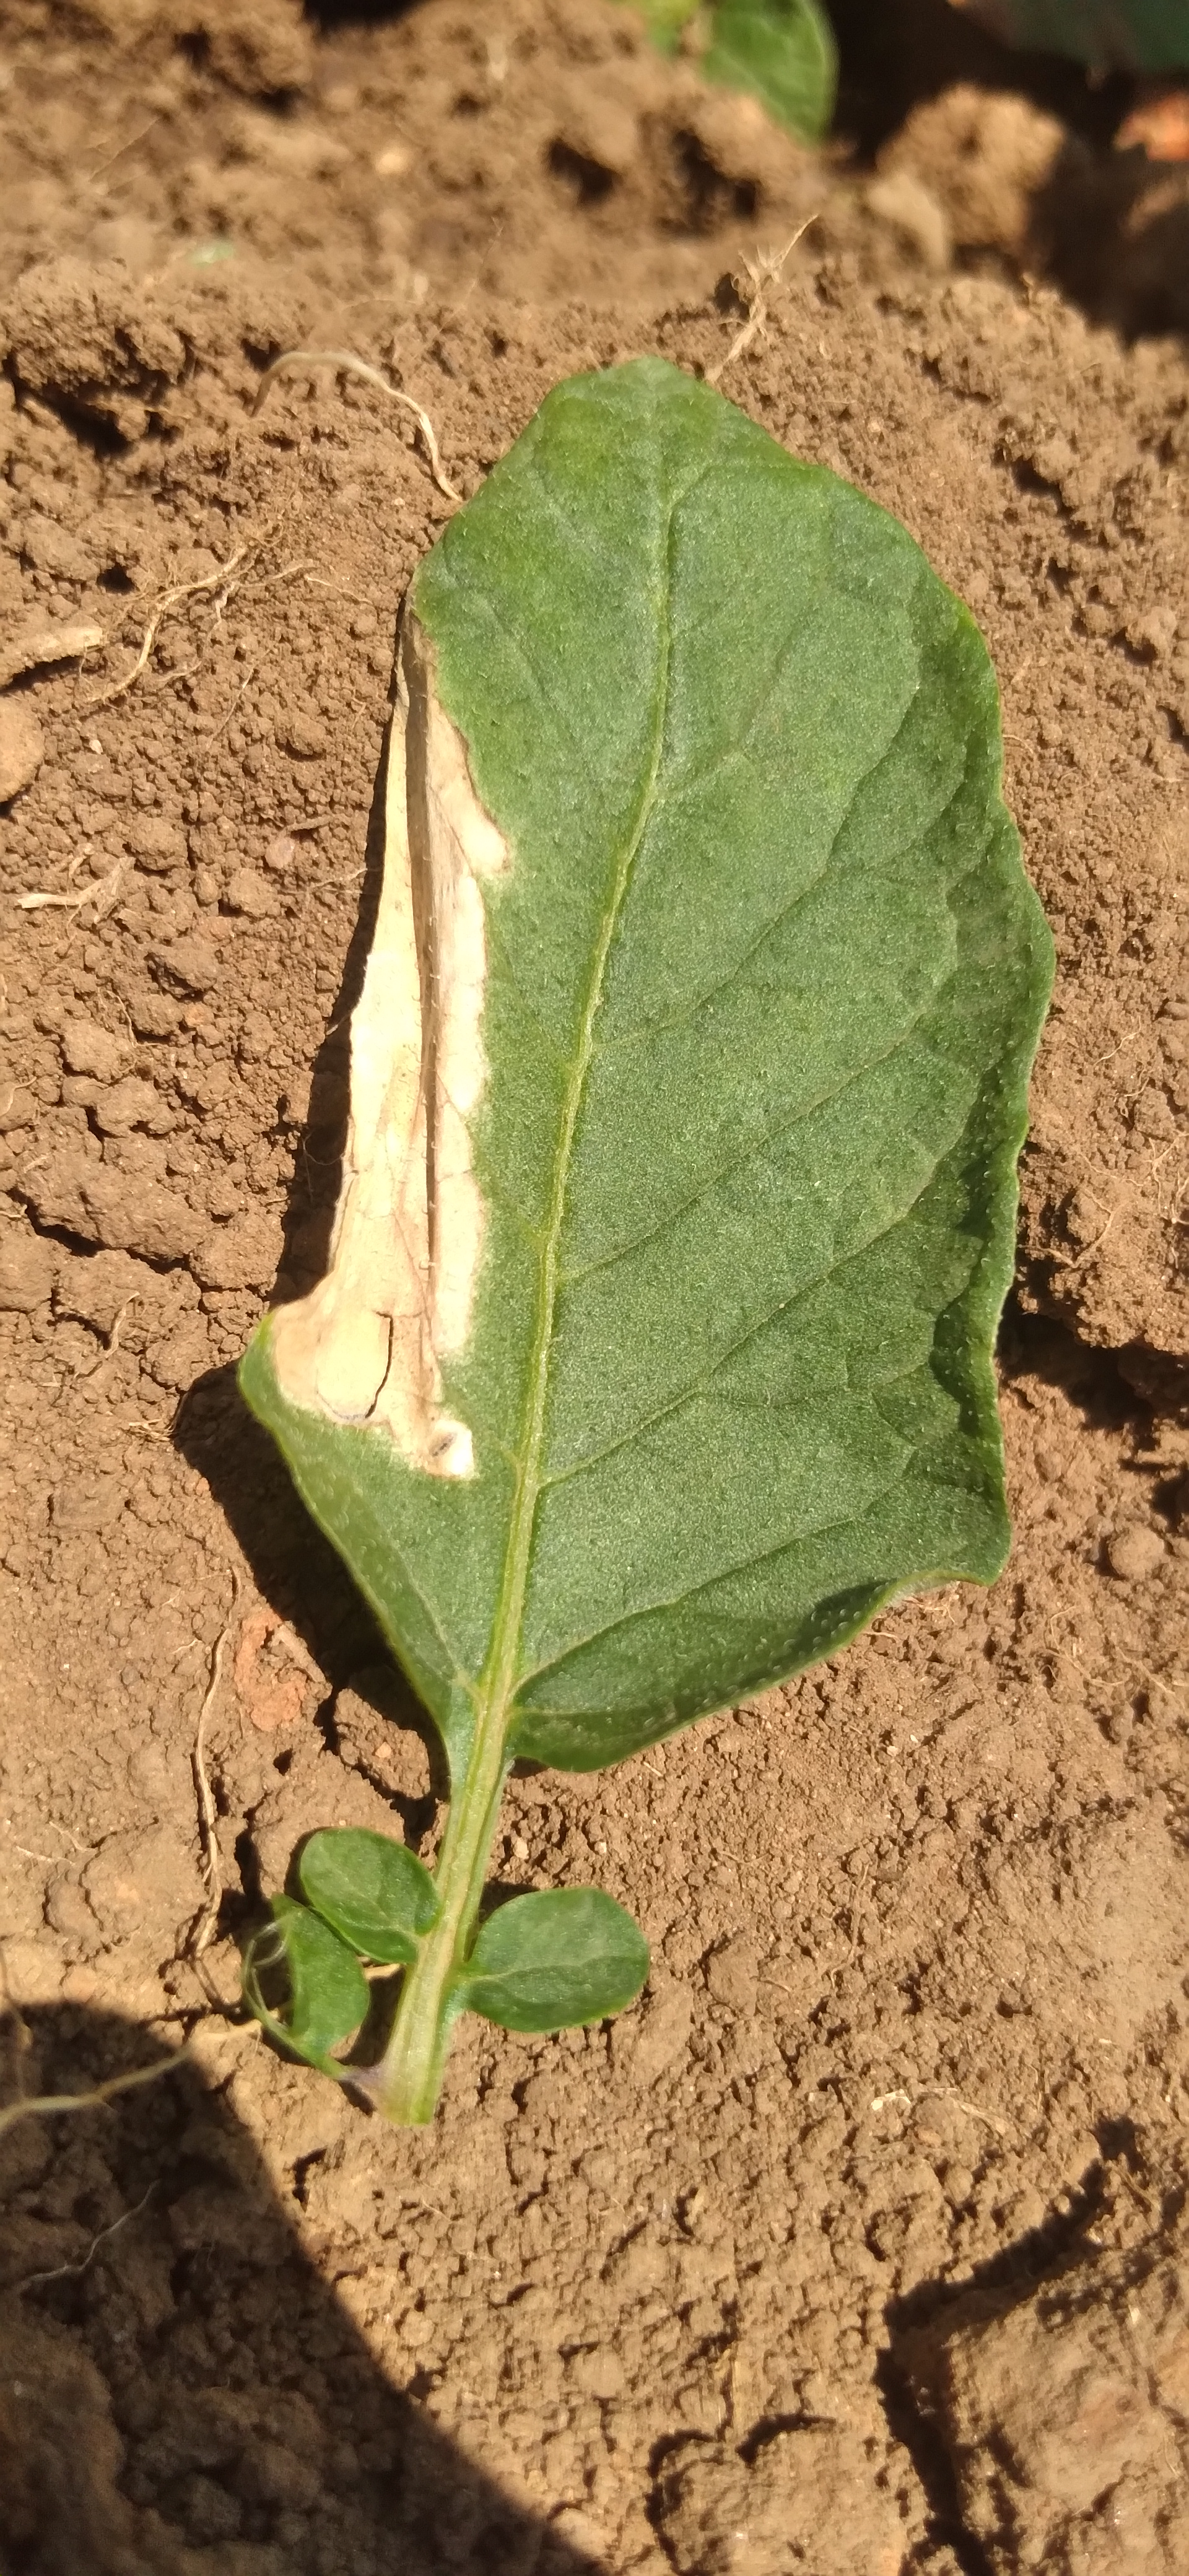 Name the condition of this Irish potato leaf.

early blight
